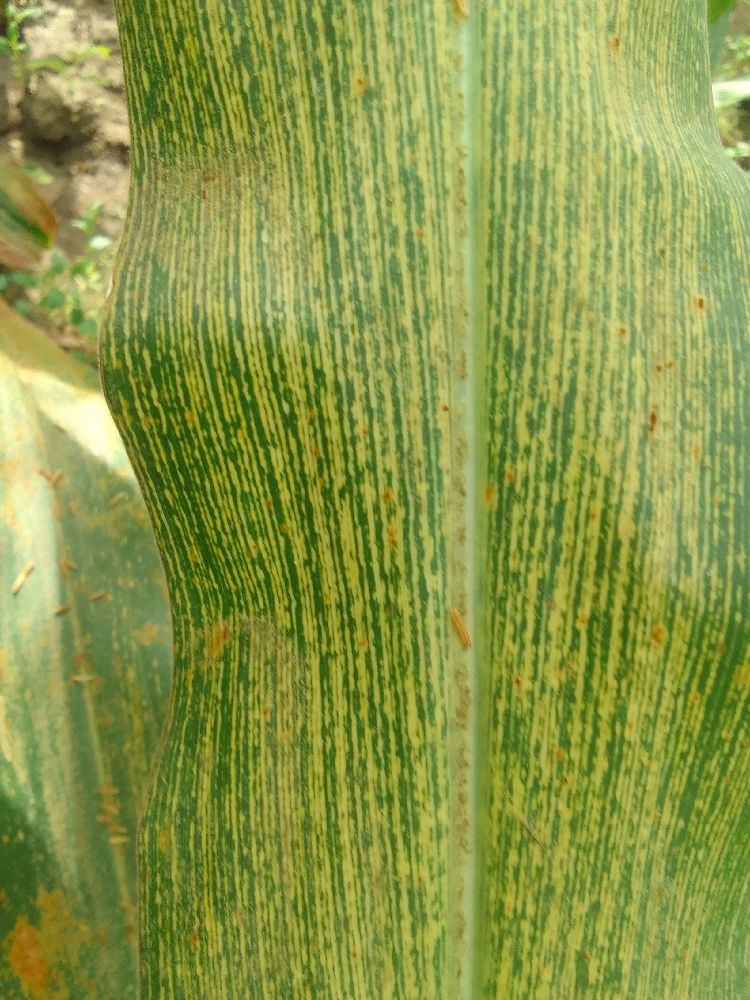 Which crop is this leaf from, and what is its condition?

maize, maize streak virus
